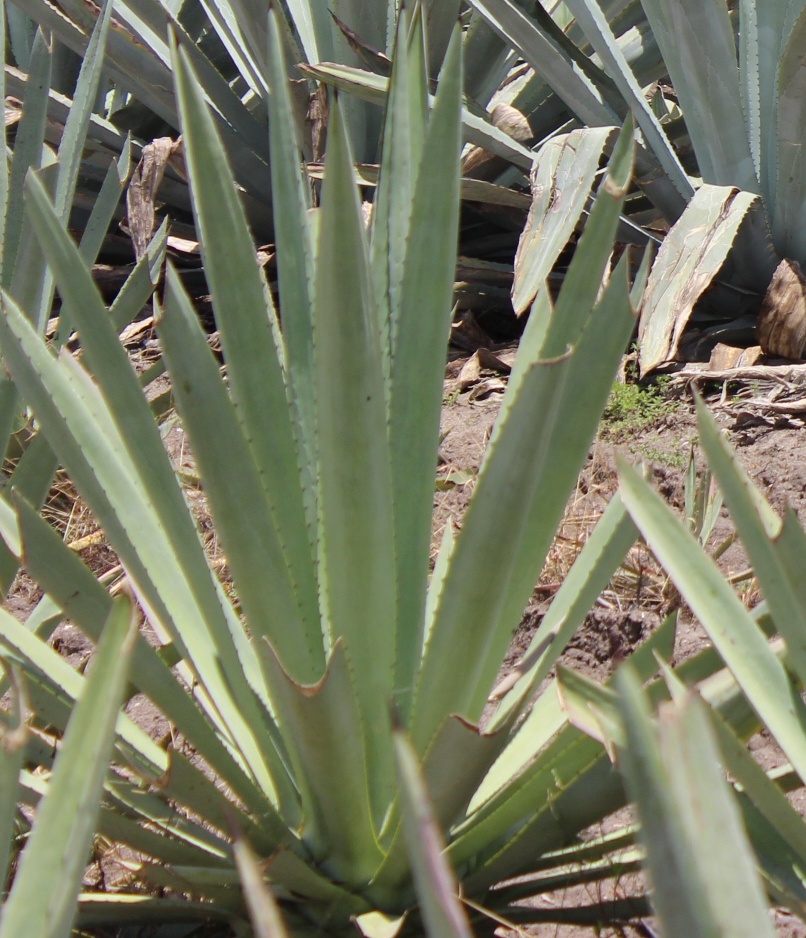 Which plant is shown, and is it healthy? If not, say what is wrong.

agave, spotted
